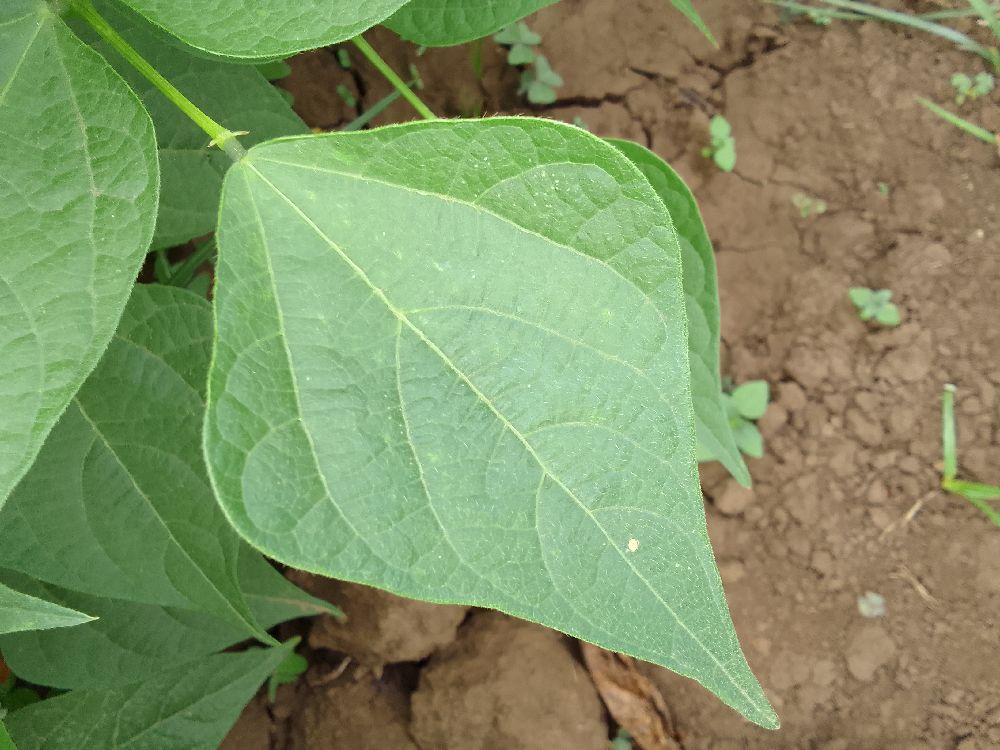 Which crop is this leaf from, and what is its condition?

common bean, healthy
